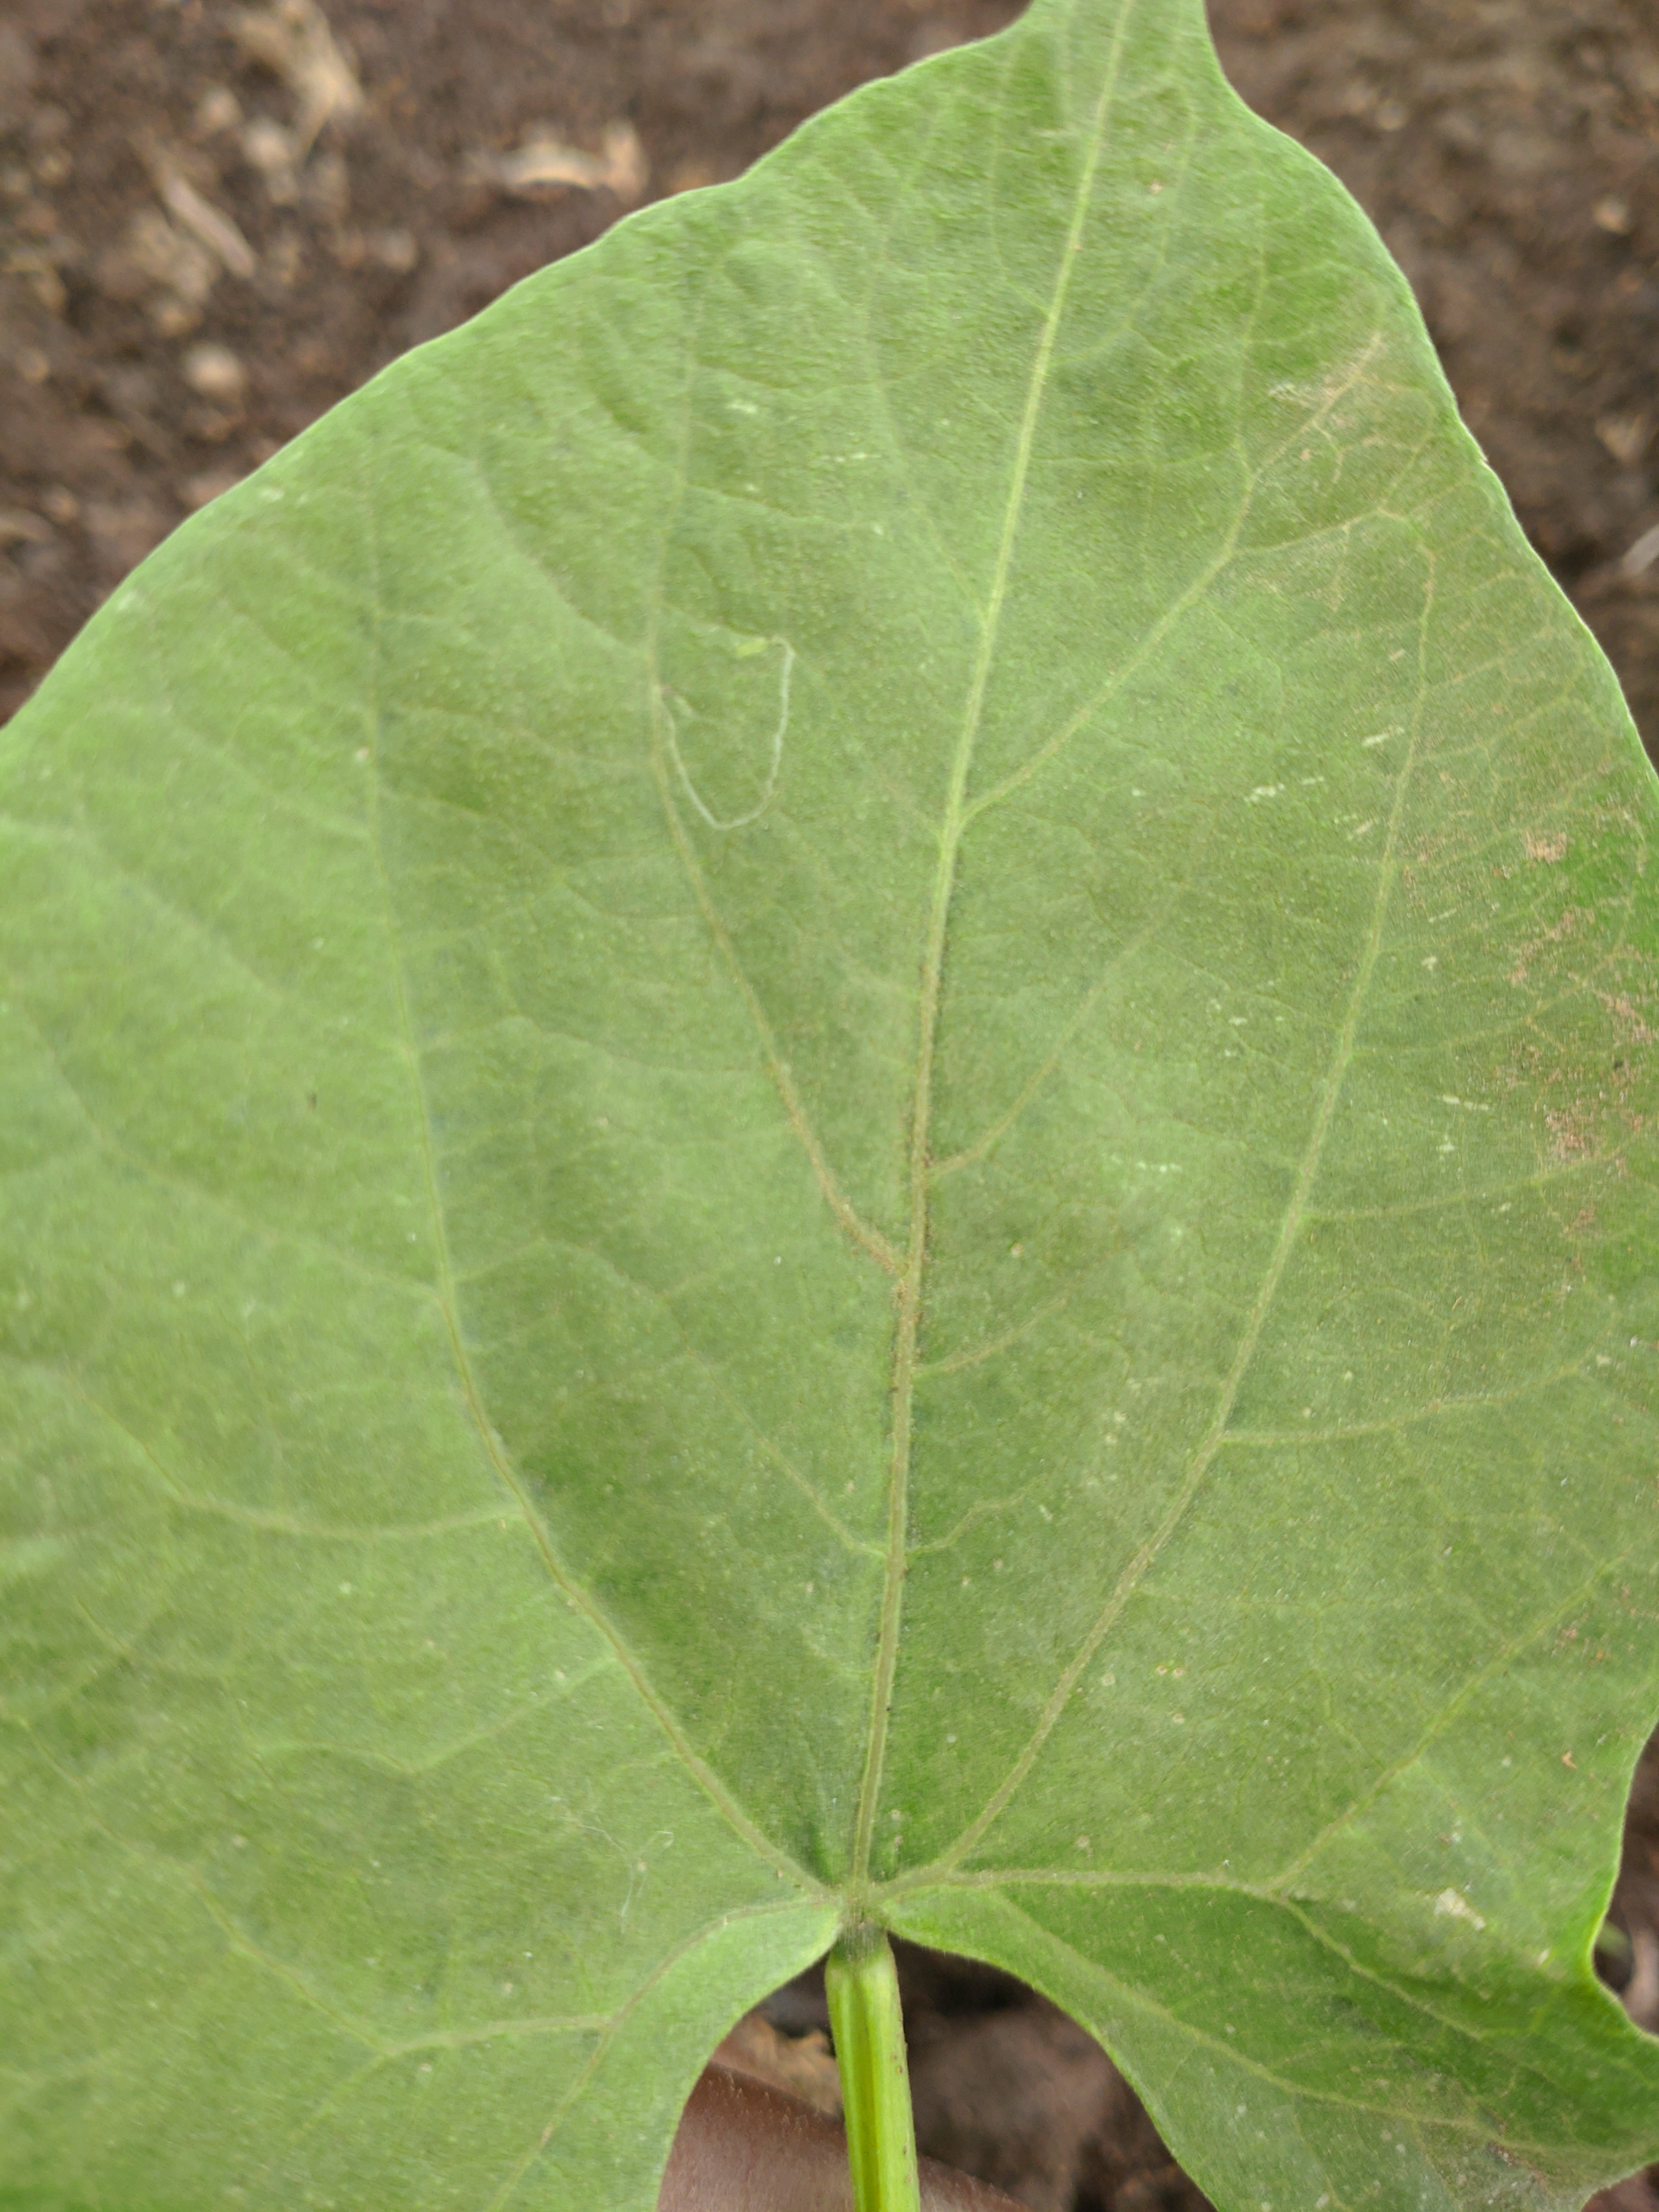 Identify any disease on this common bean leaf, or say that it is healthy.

healthy
